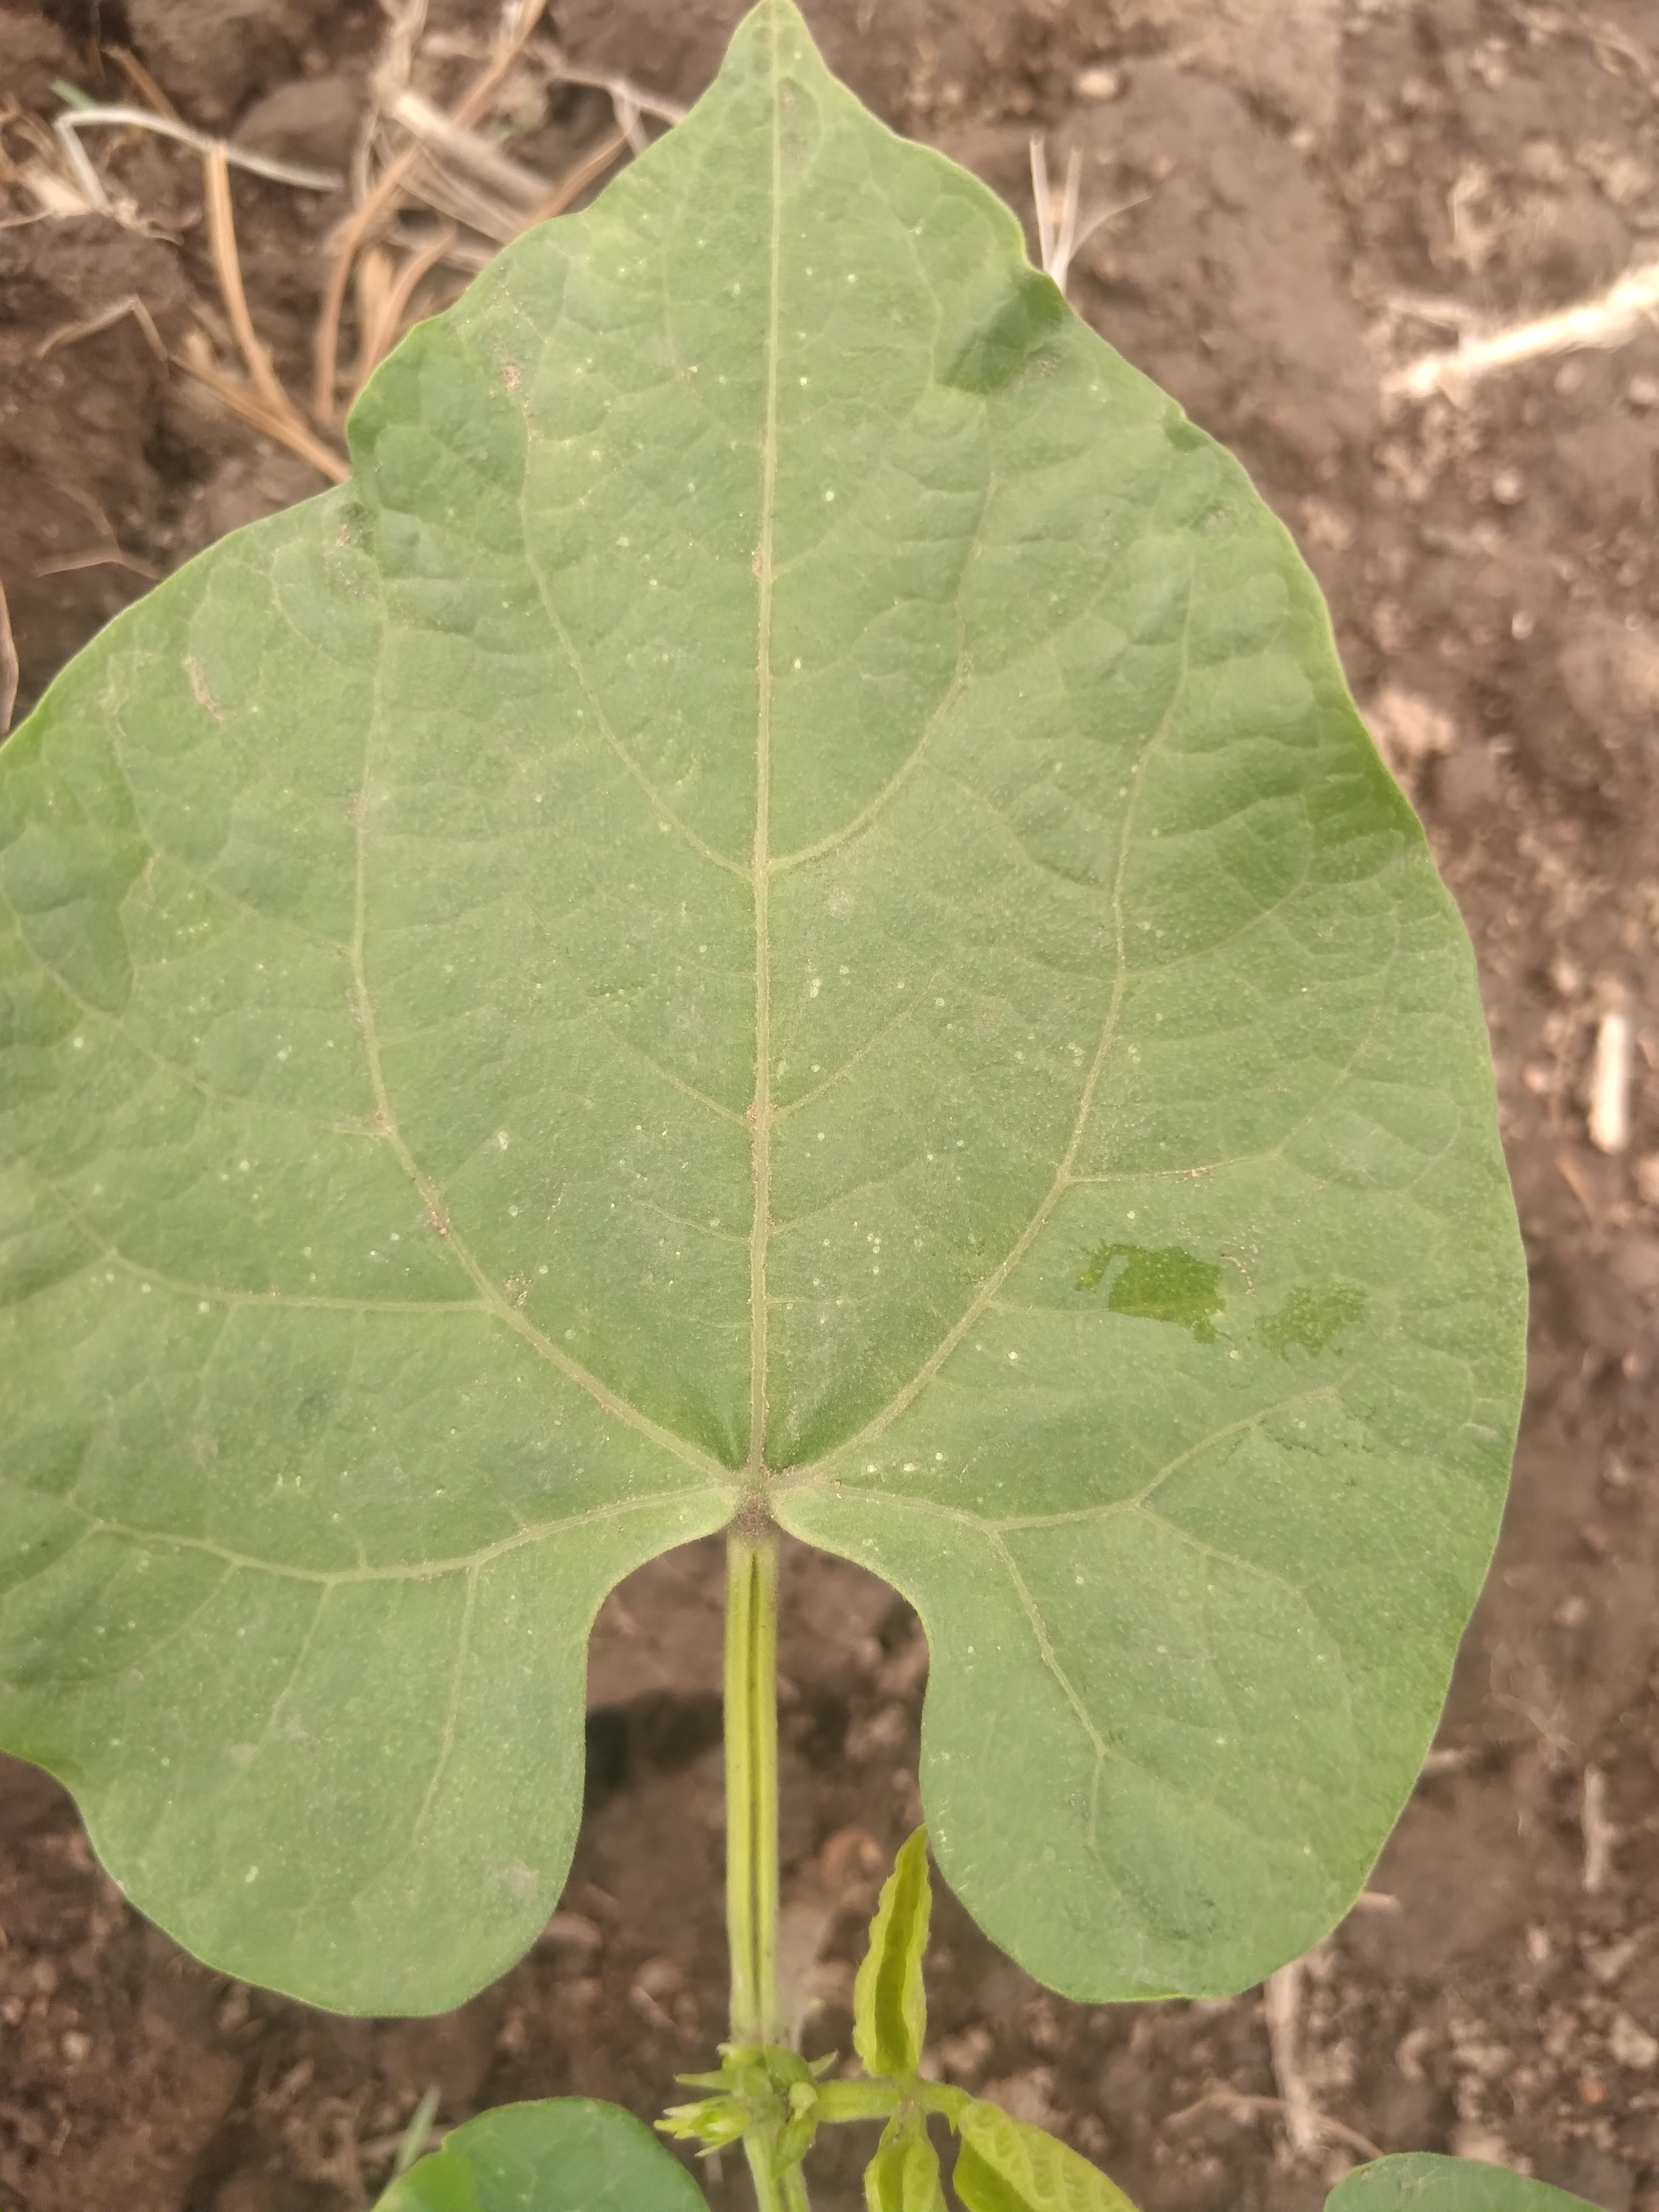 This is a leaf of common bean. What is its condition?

healthy
